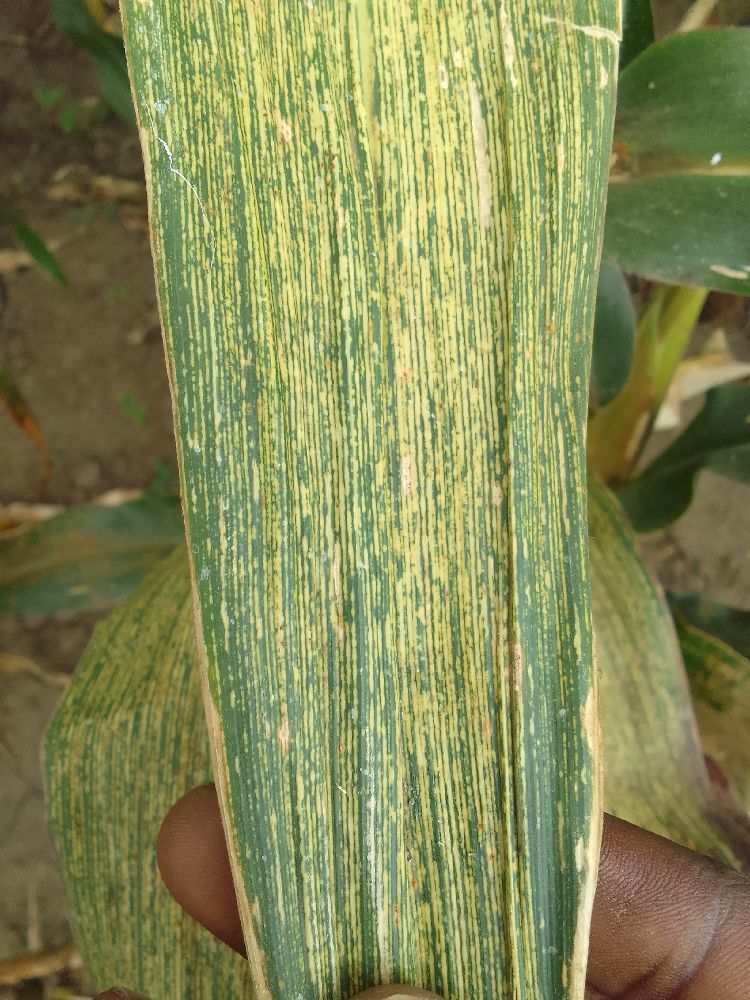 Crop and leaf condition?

maize, maize streak virus
